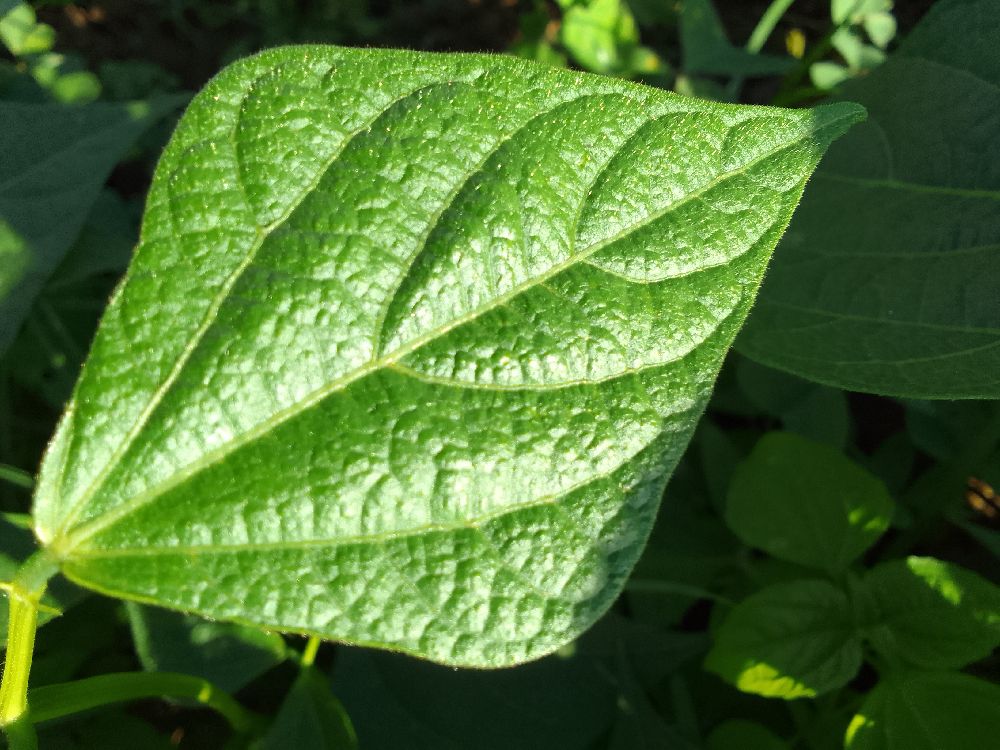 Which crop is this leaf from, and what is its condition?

common bean, healthy
